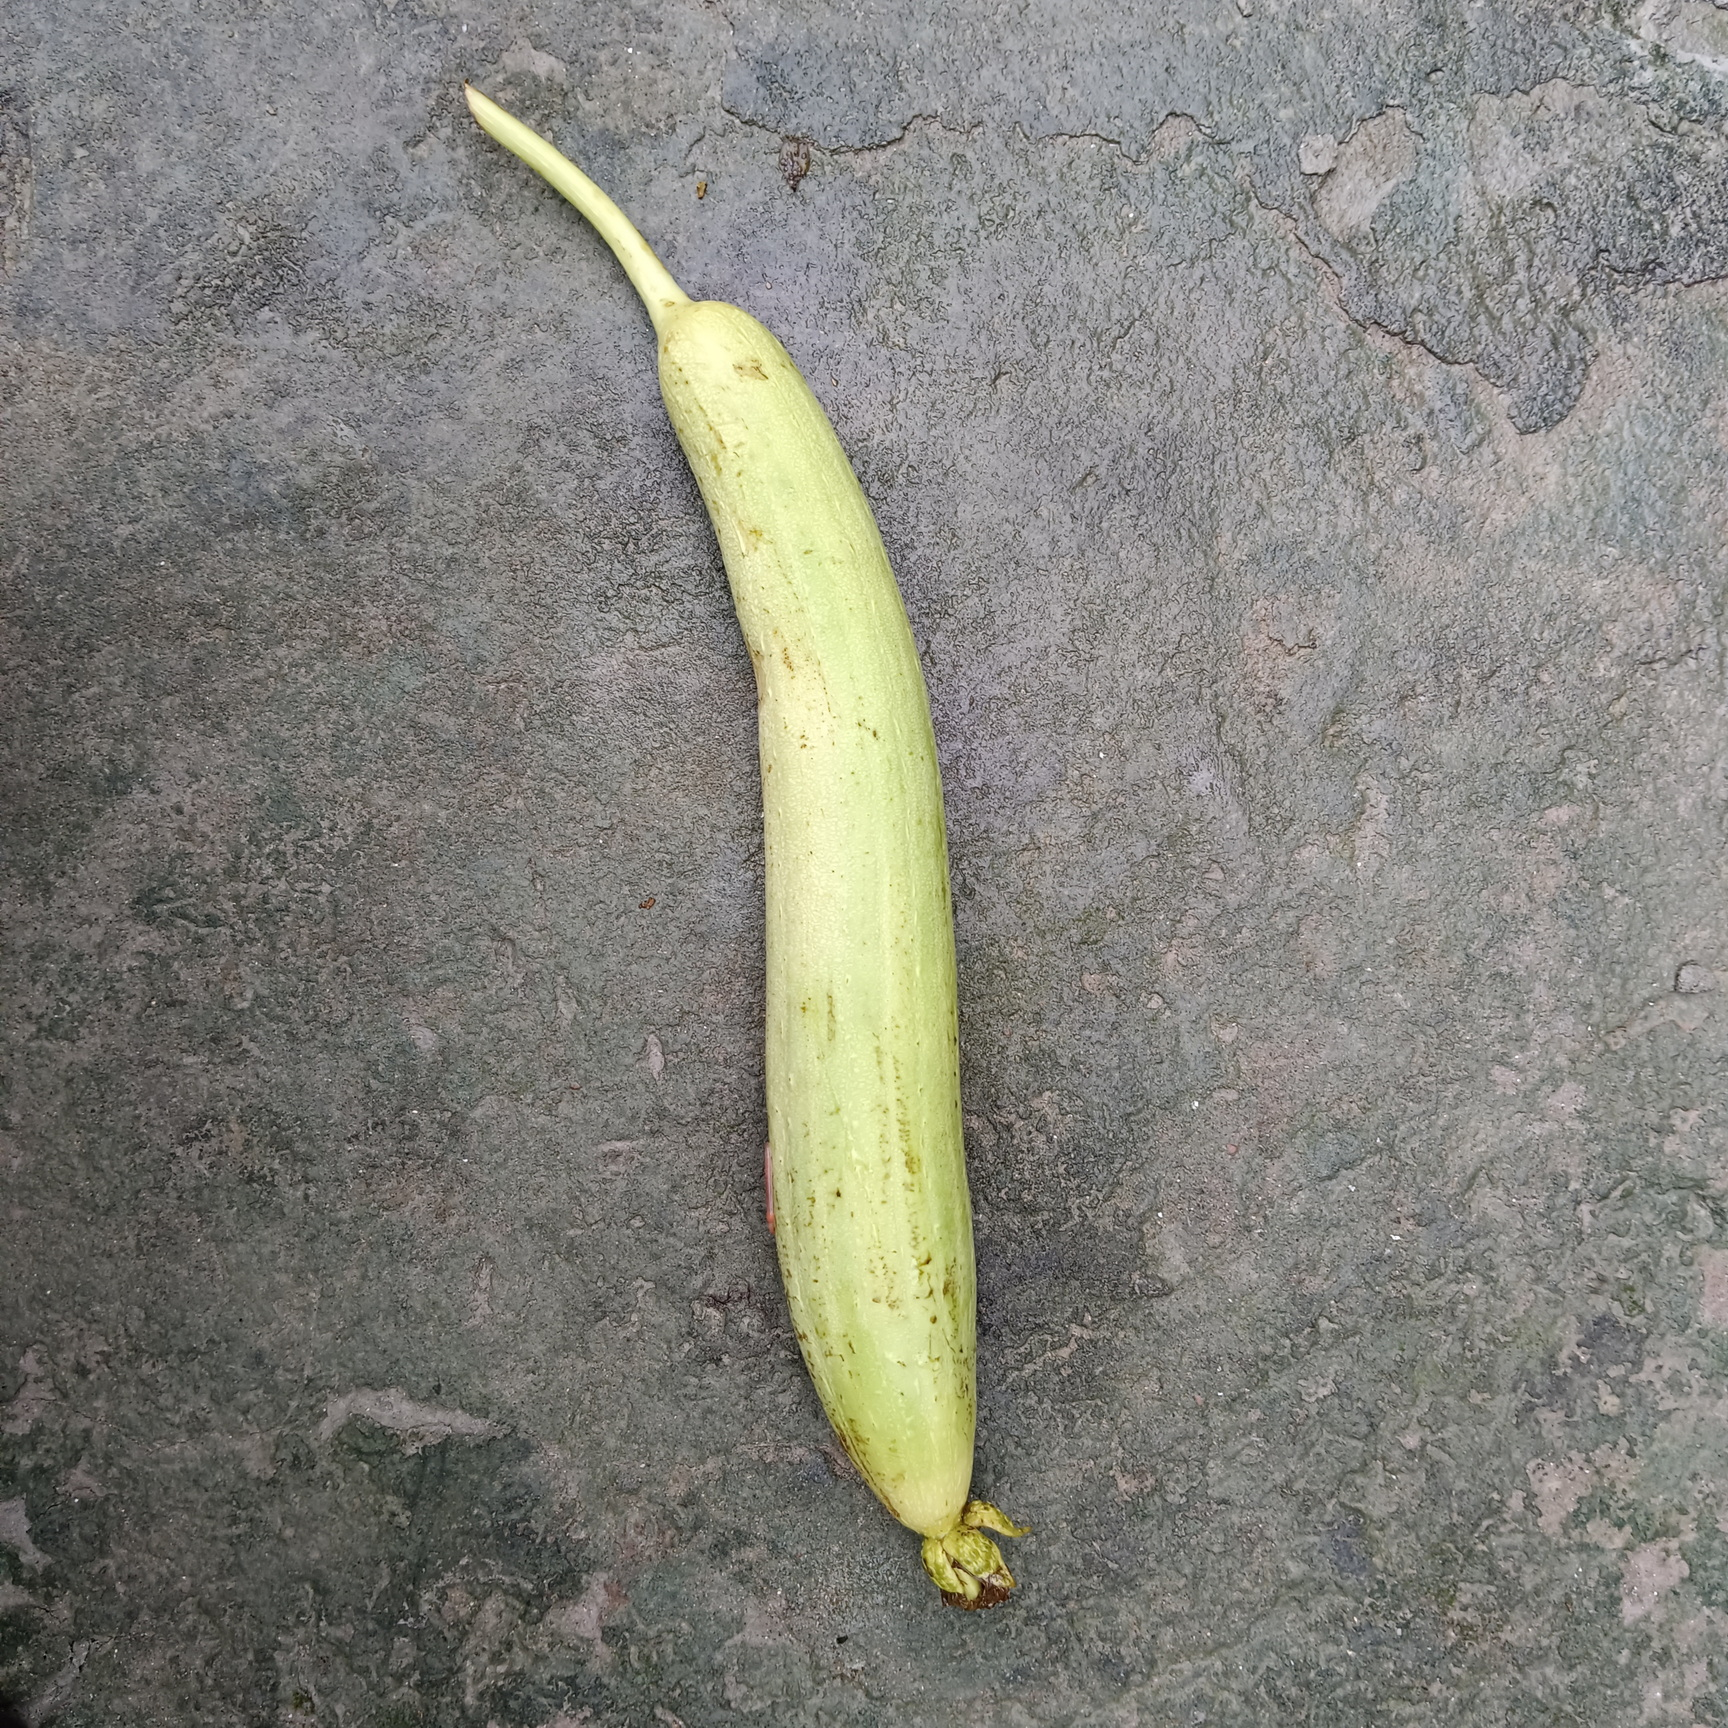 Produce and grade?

luffa, fresh
